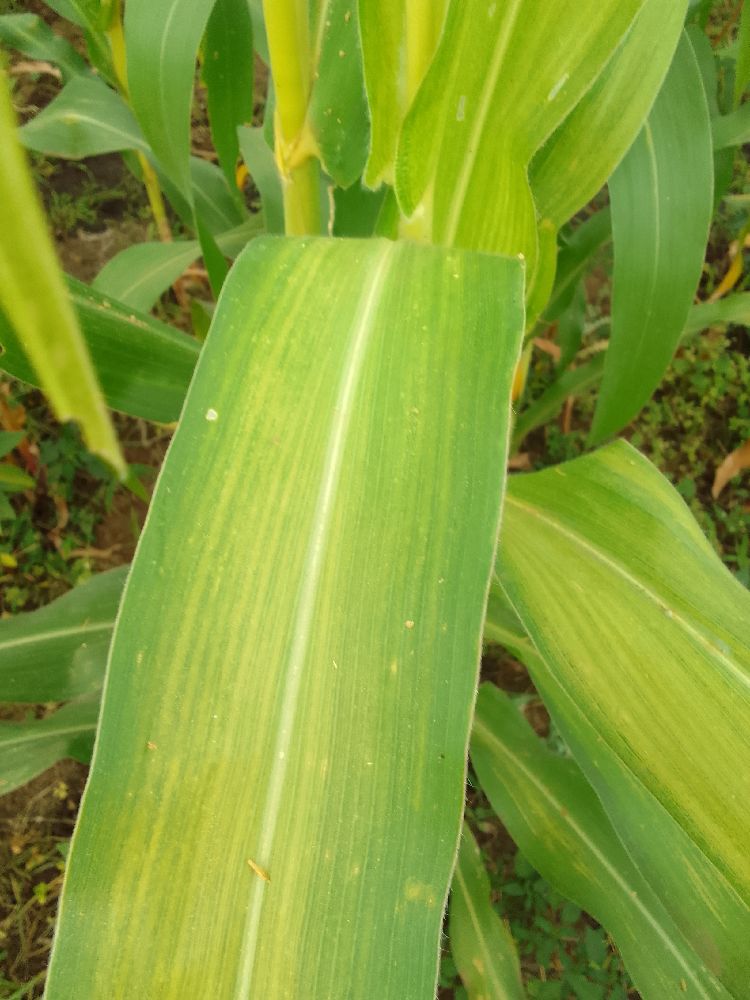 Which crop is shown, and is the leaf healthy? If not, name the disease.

maize, maize lethal necrosis
